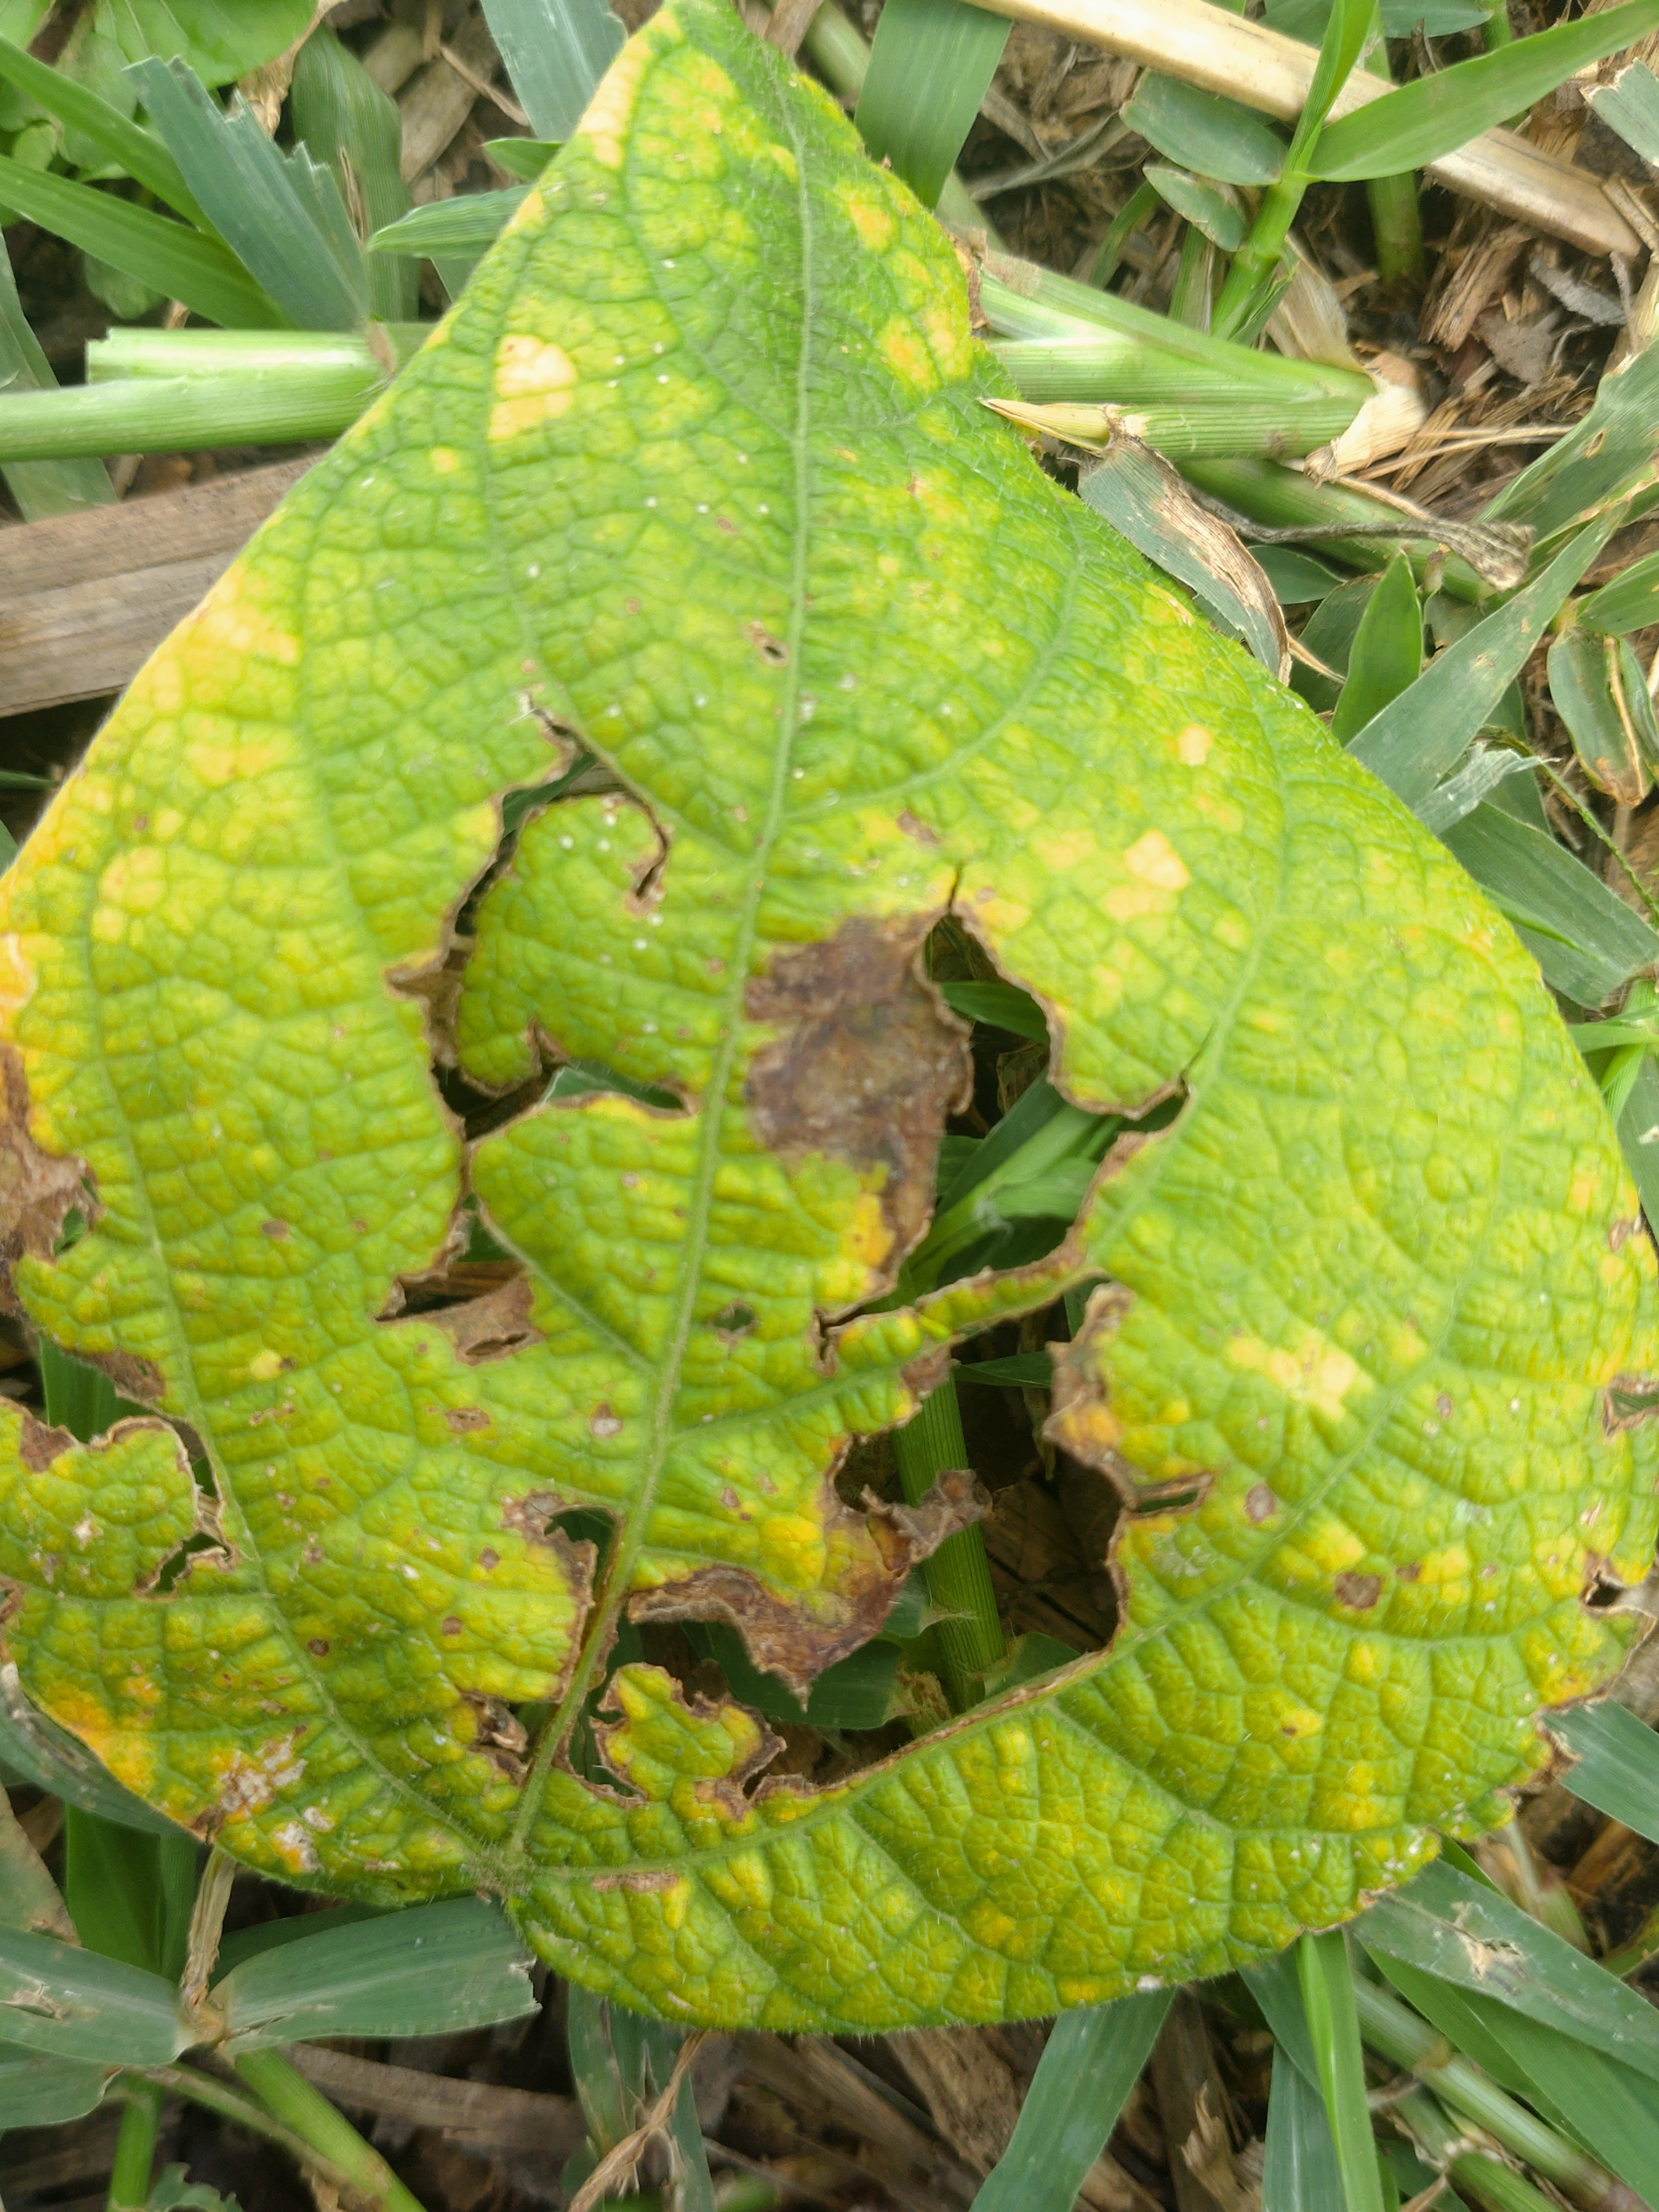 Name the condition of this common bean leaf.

rust
